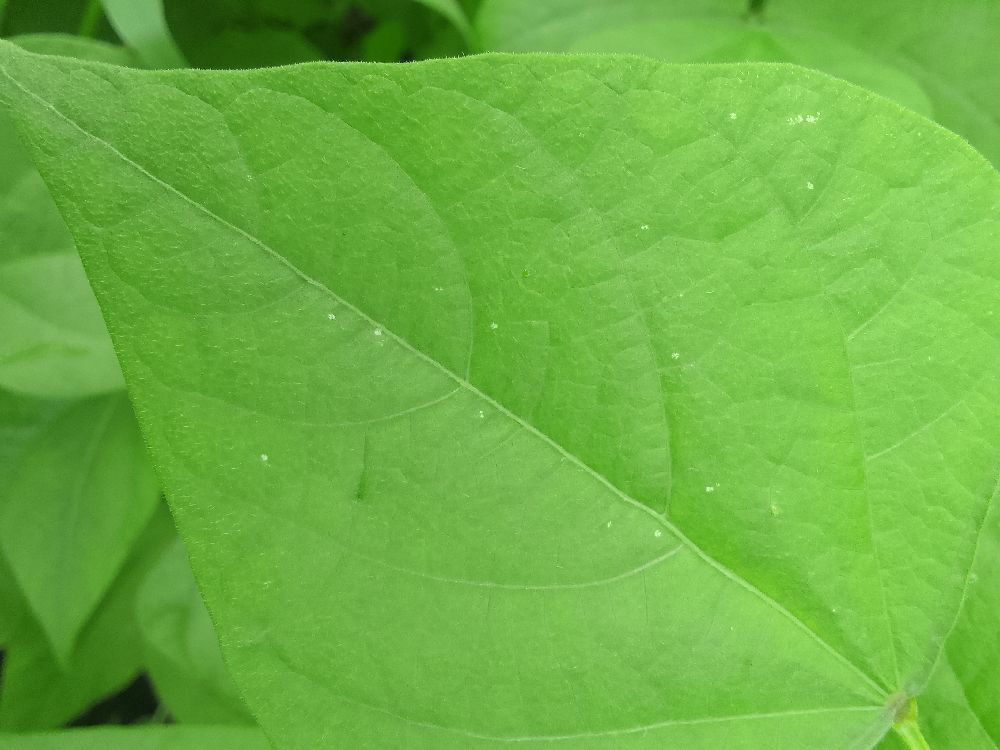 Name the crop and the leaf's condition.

common bean, healthy
